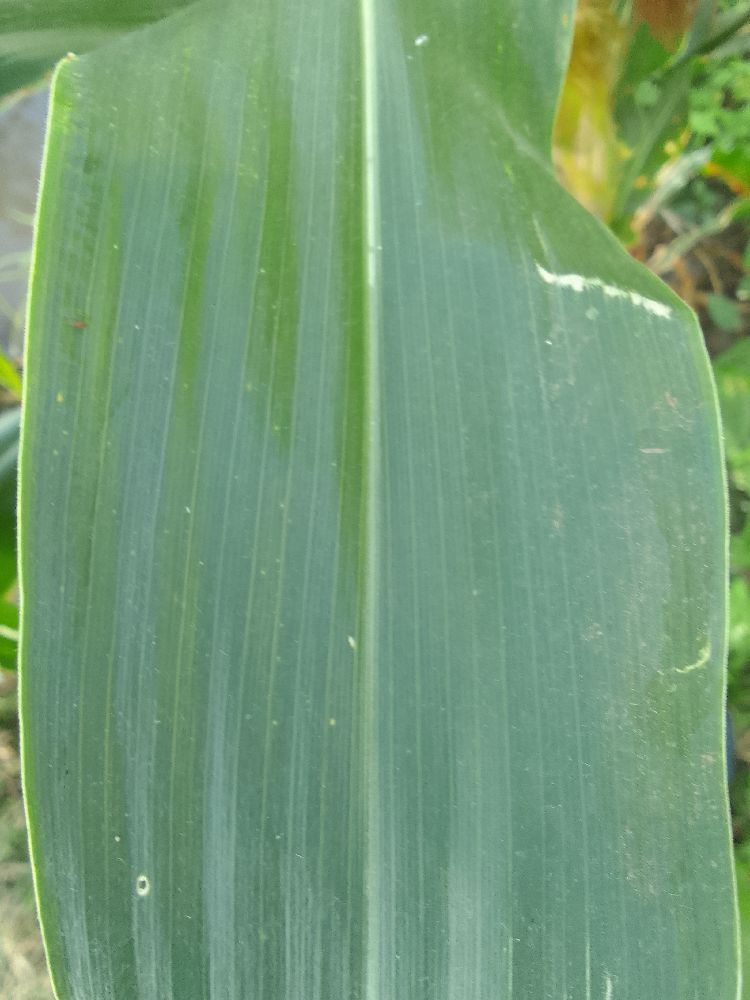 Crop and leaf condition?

maize, healthy
